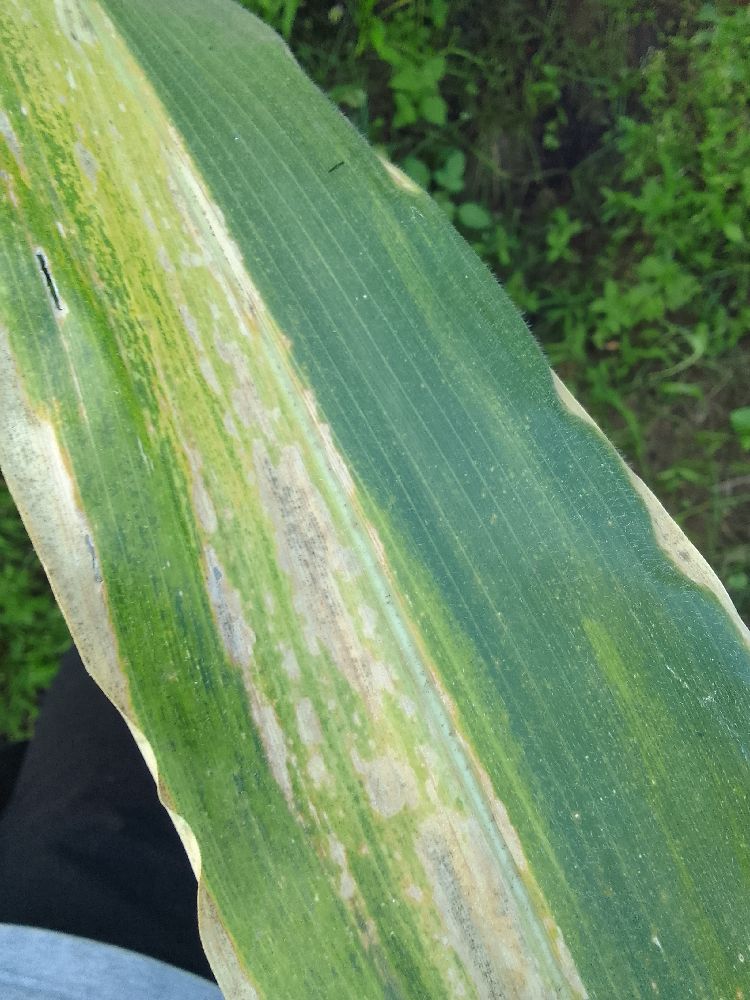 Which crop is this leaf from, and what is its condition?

maize, maize lethal necrosis
